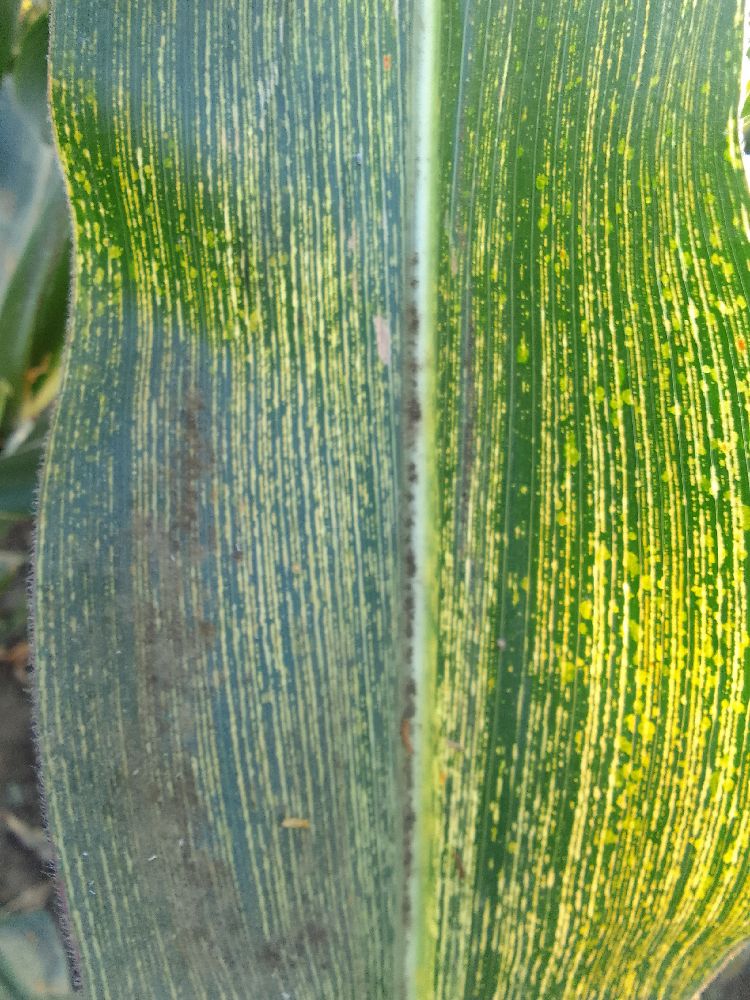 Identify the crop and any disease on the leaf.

maize, maize streak virus
